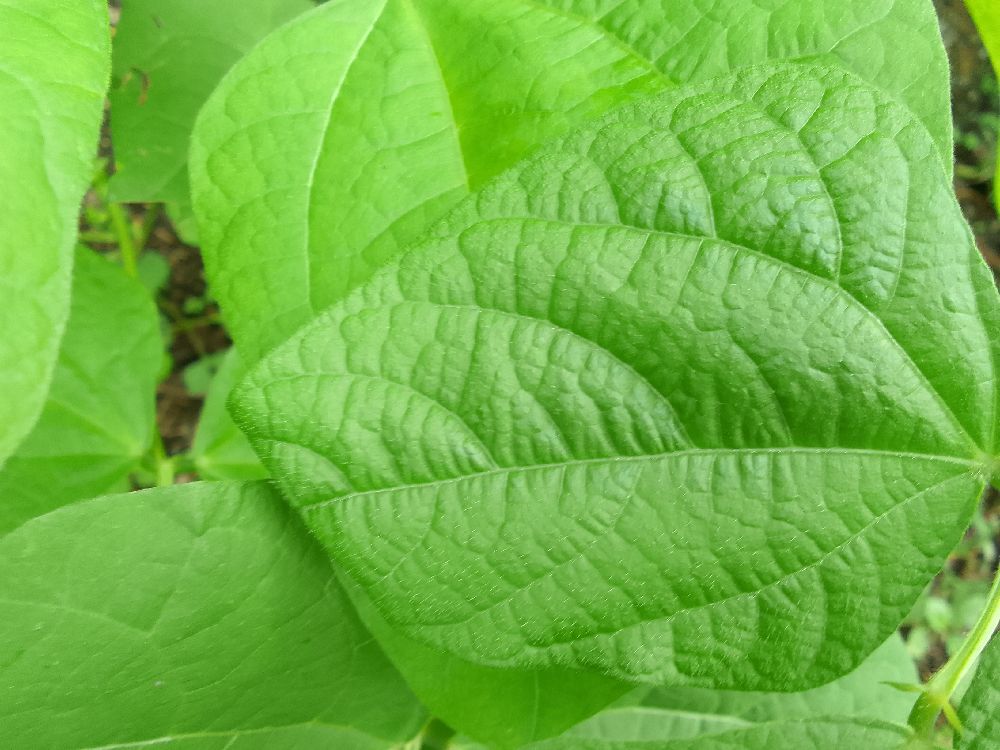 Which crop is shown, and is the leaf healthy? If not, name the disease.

common bean, healthy
